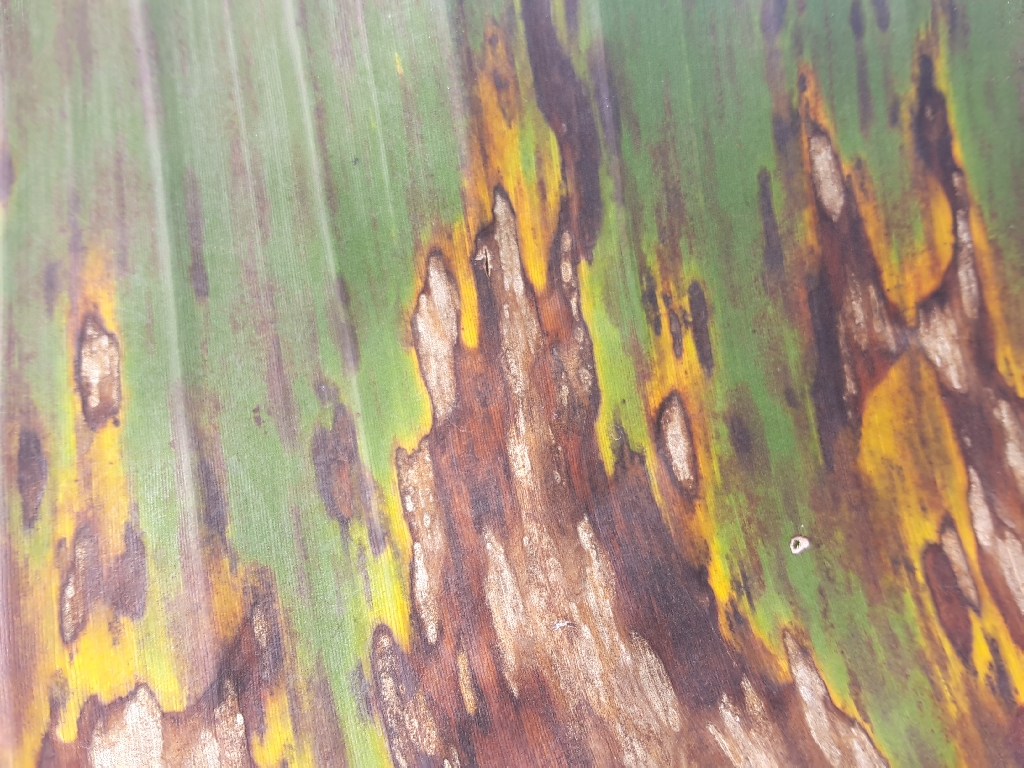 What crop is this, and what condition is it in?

banana, black sigatoka
